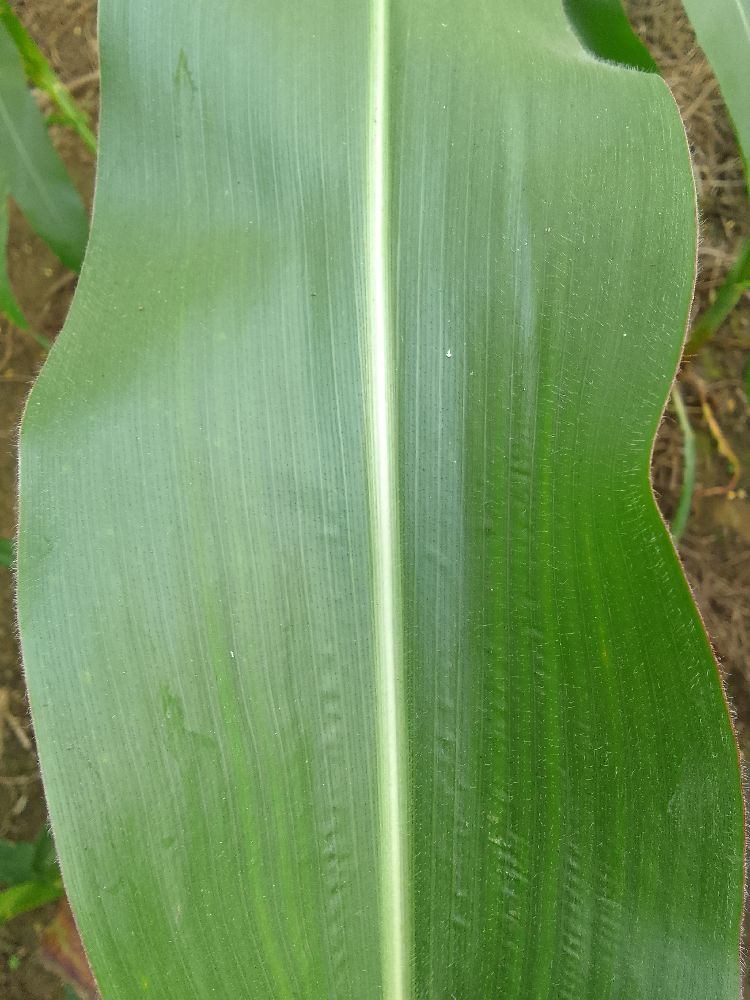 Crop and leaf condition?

maize, healthy
